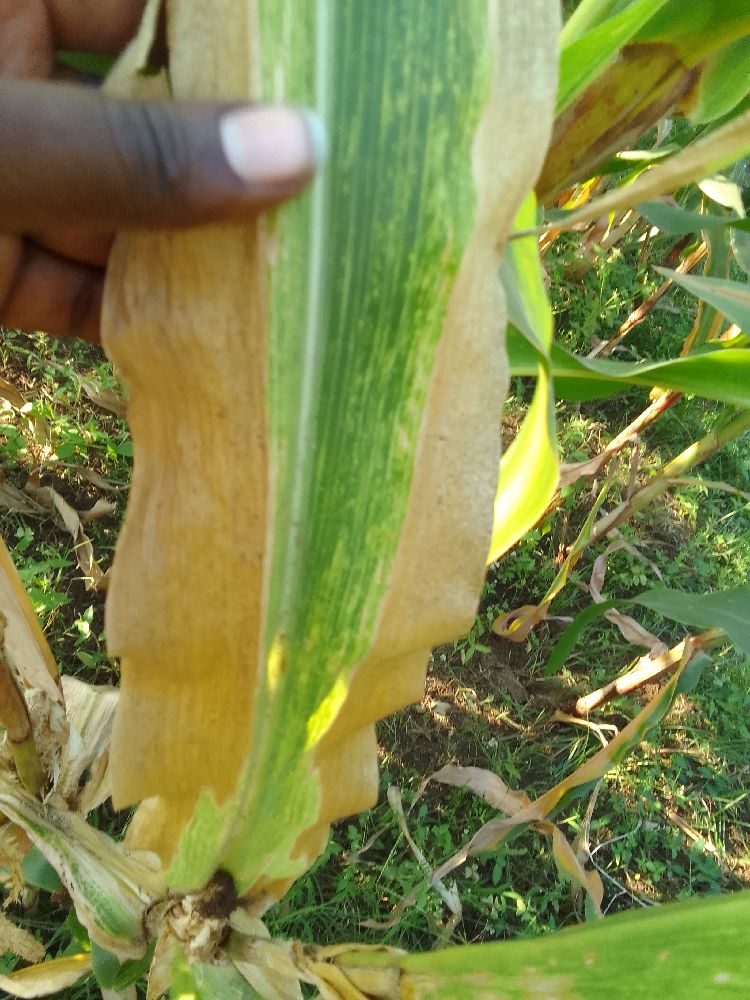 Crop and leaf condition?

maize, maize lethal necrosis
